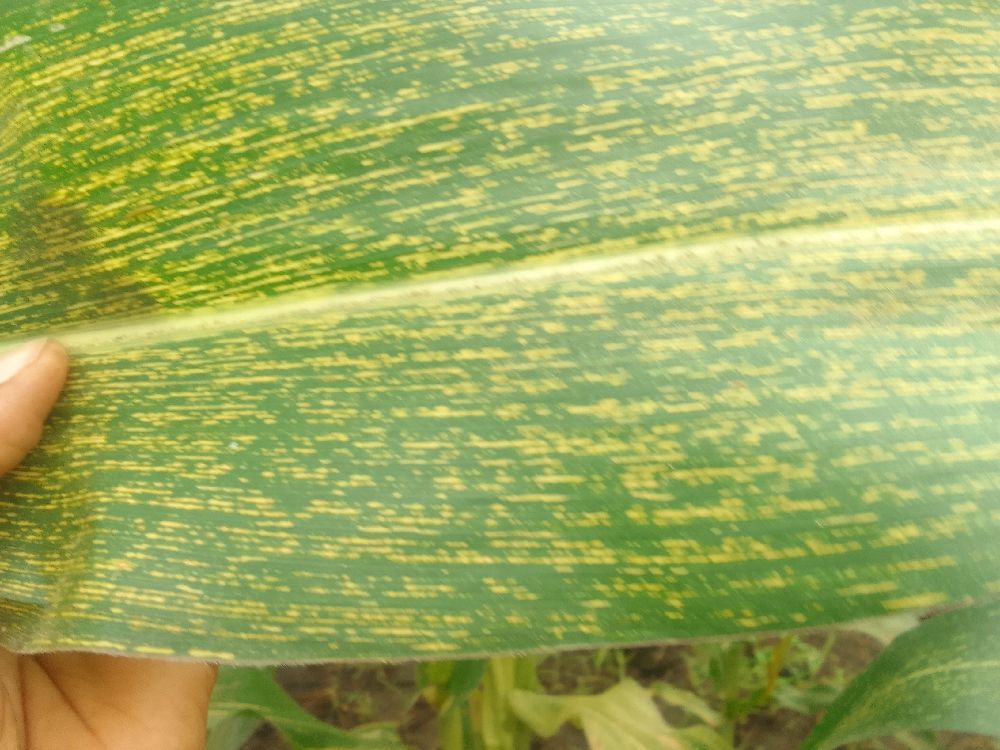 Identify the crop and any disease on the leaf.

maize, maize streak virus
